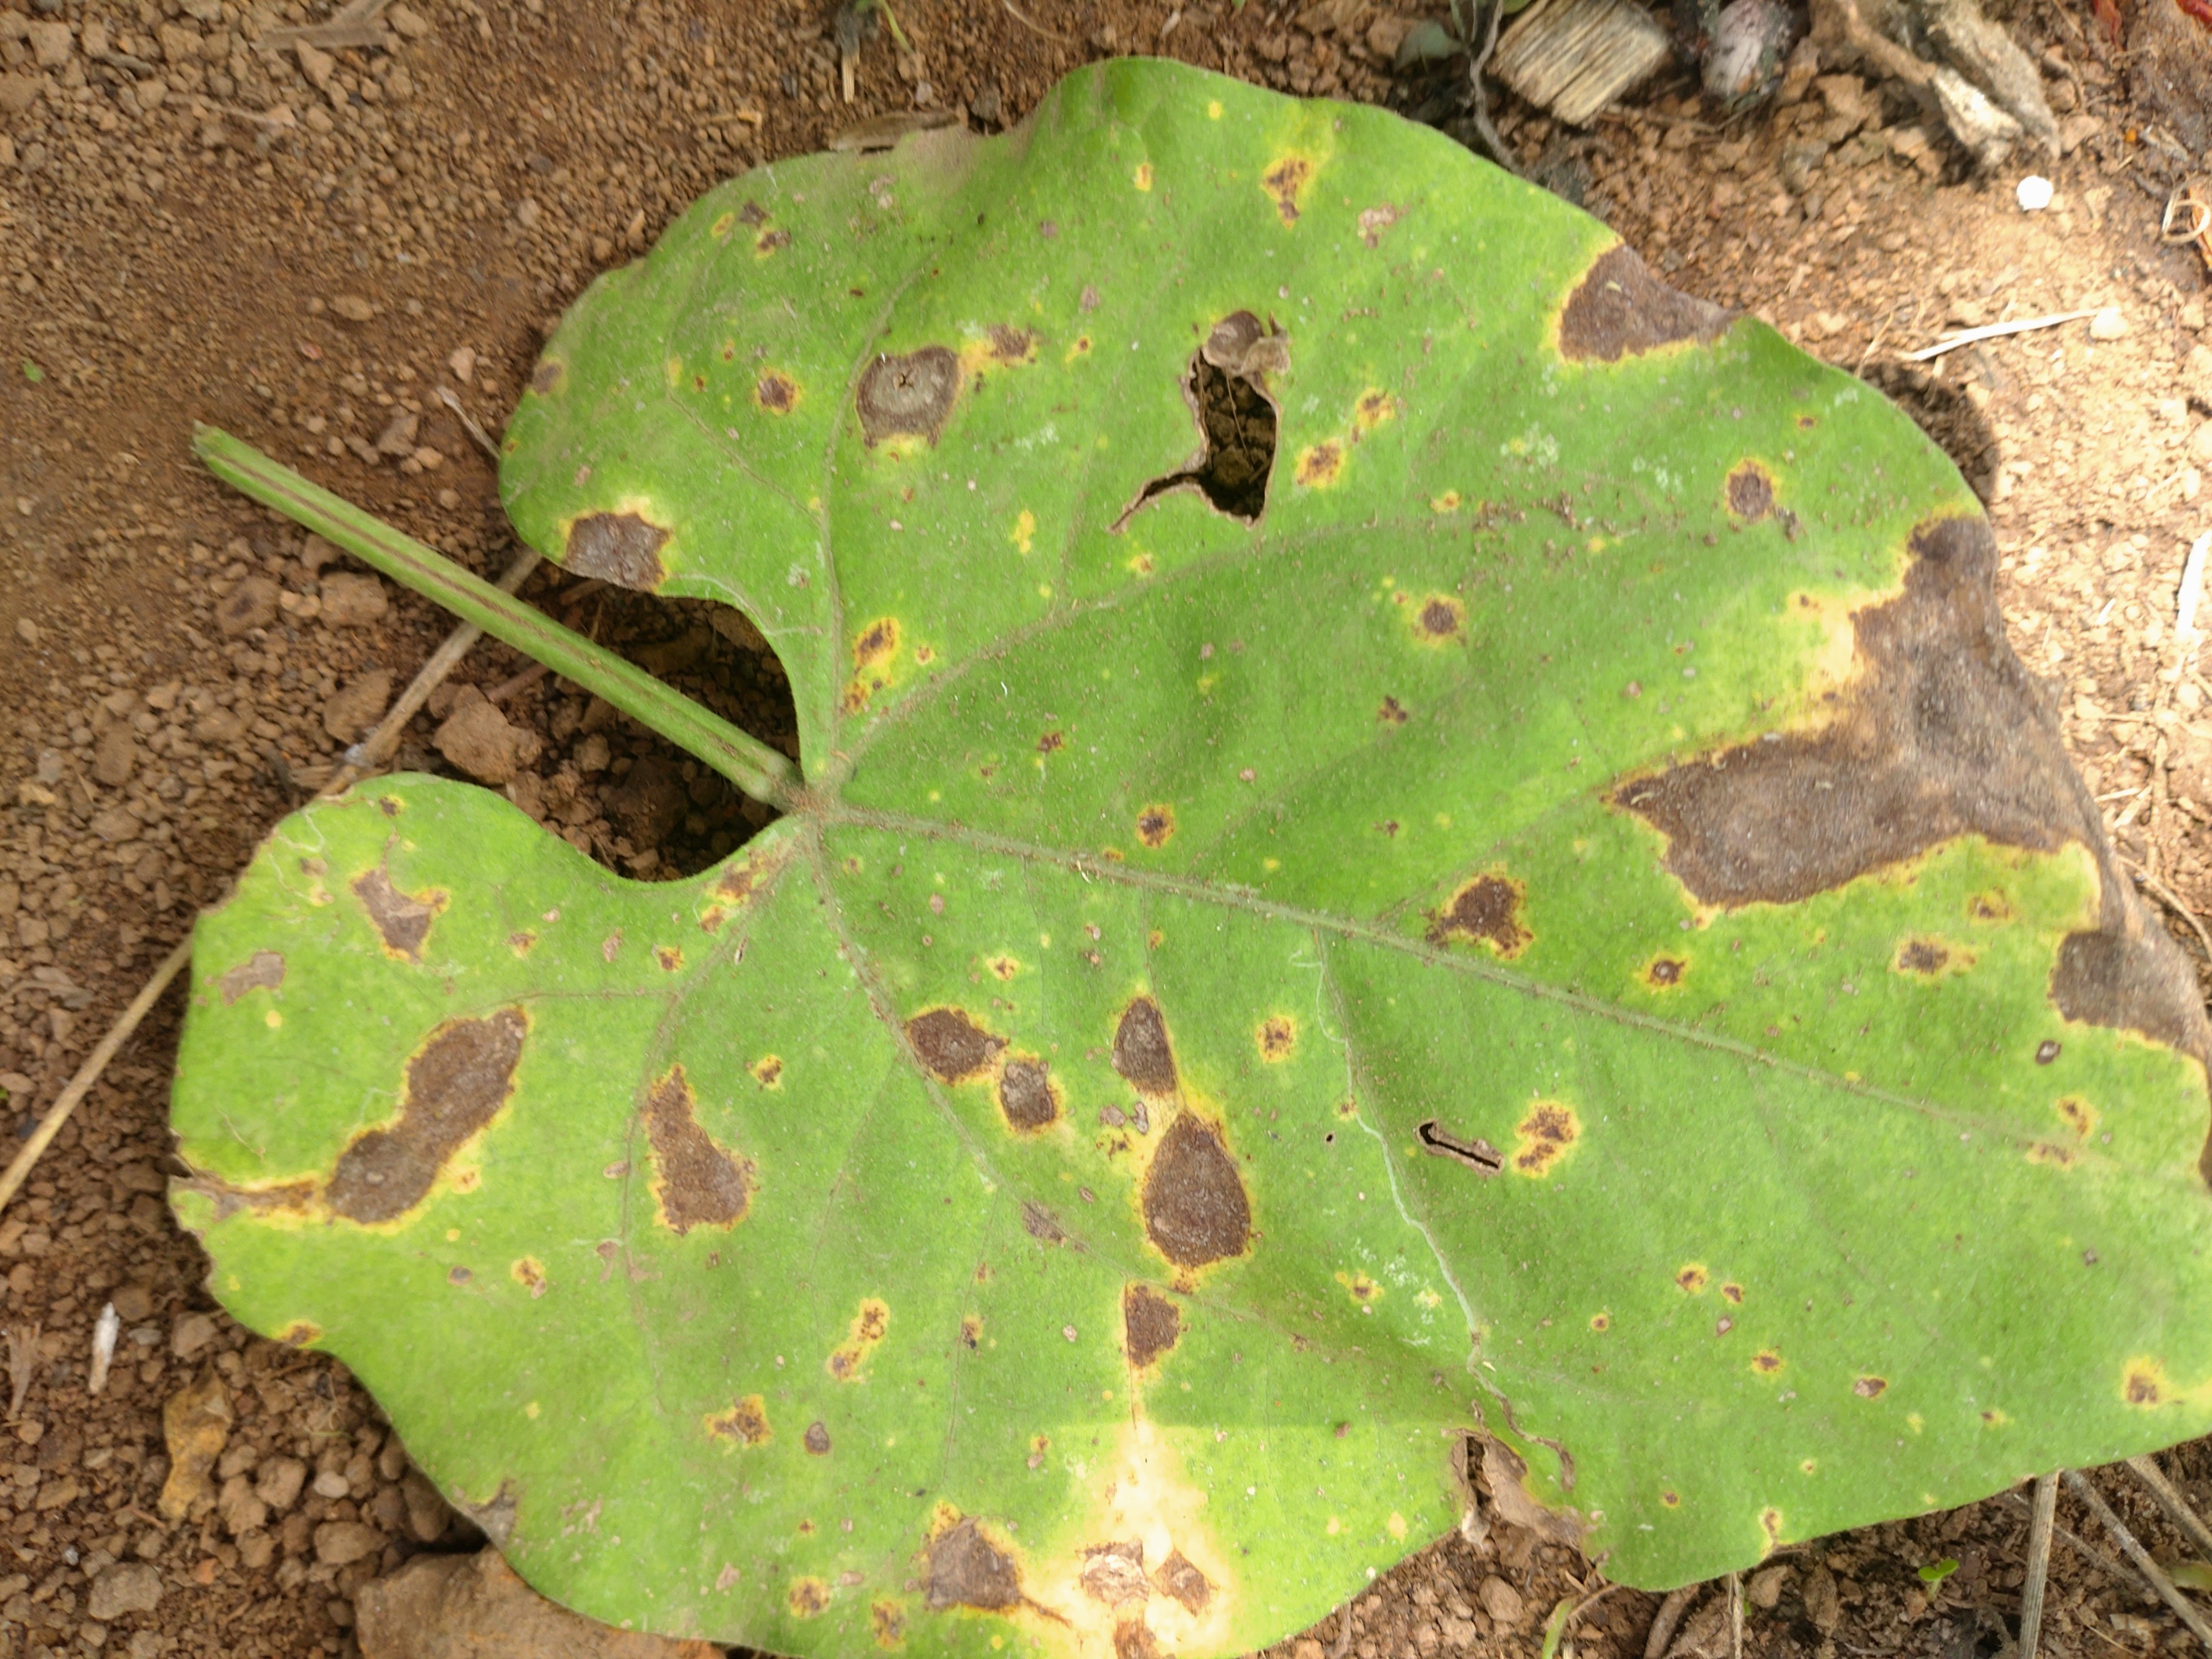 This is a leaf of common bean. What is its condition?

rust
